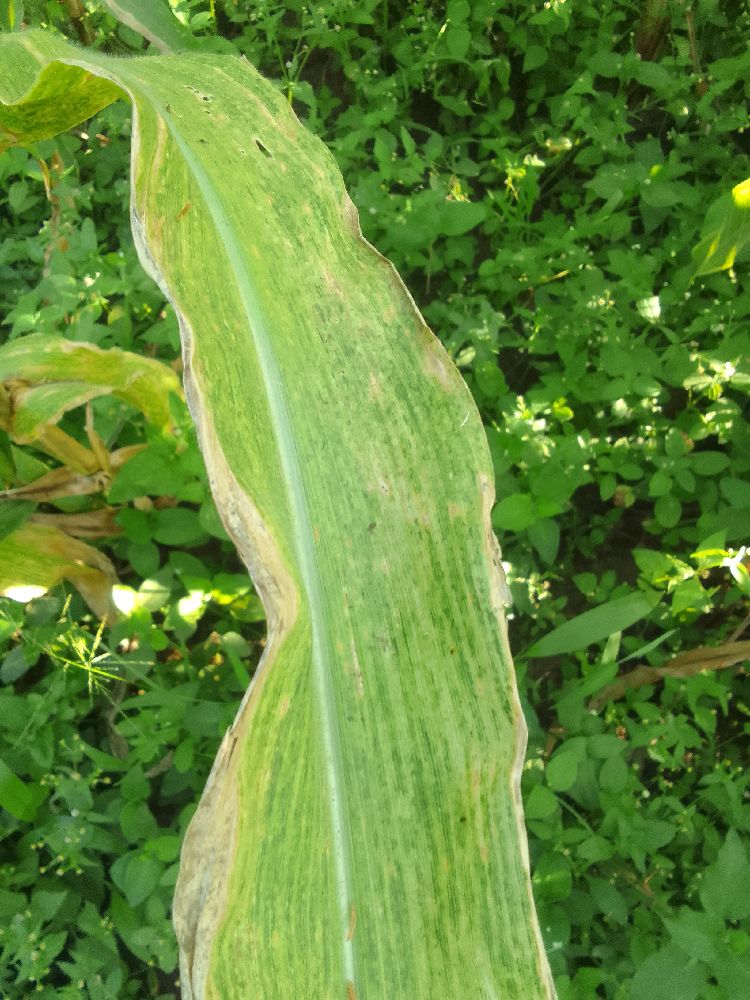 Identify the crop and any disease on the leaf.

maize, maize lethal necrosis
